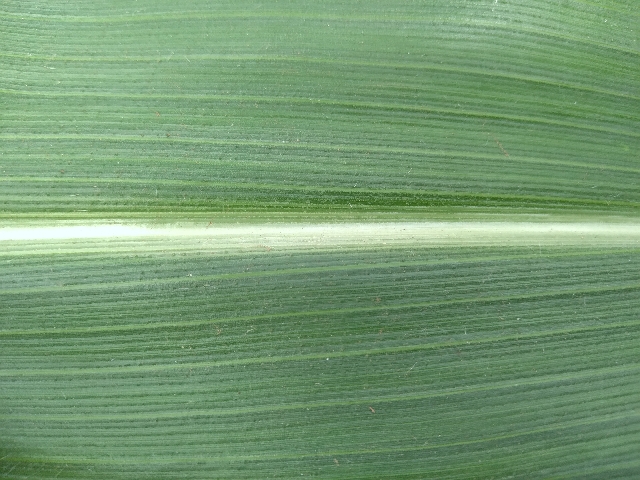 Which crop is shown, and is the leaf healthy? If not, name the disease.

maize, healthy
